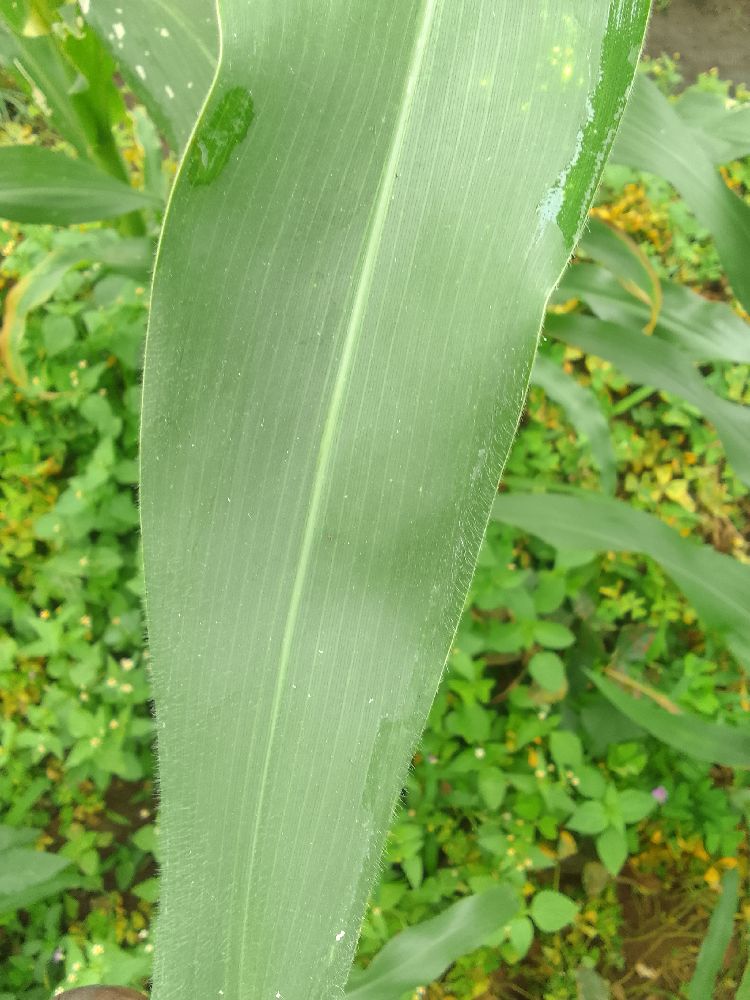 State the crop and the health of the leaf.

maize, healthy
